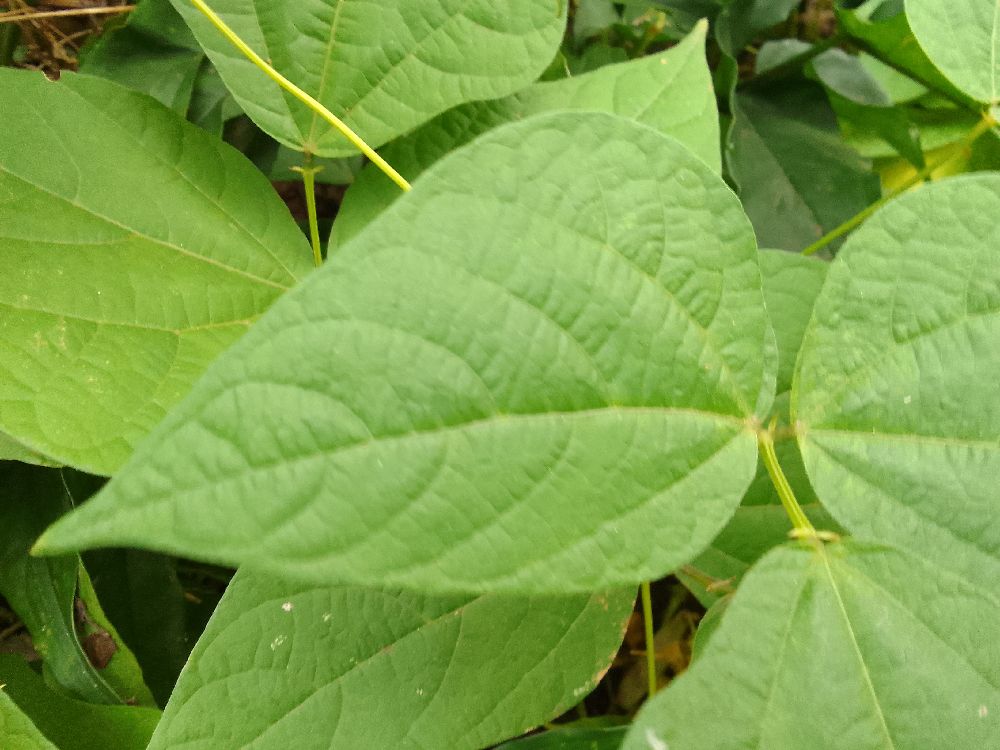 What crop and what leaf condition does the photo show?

common bean, healthy
